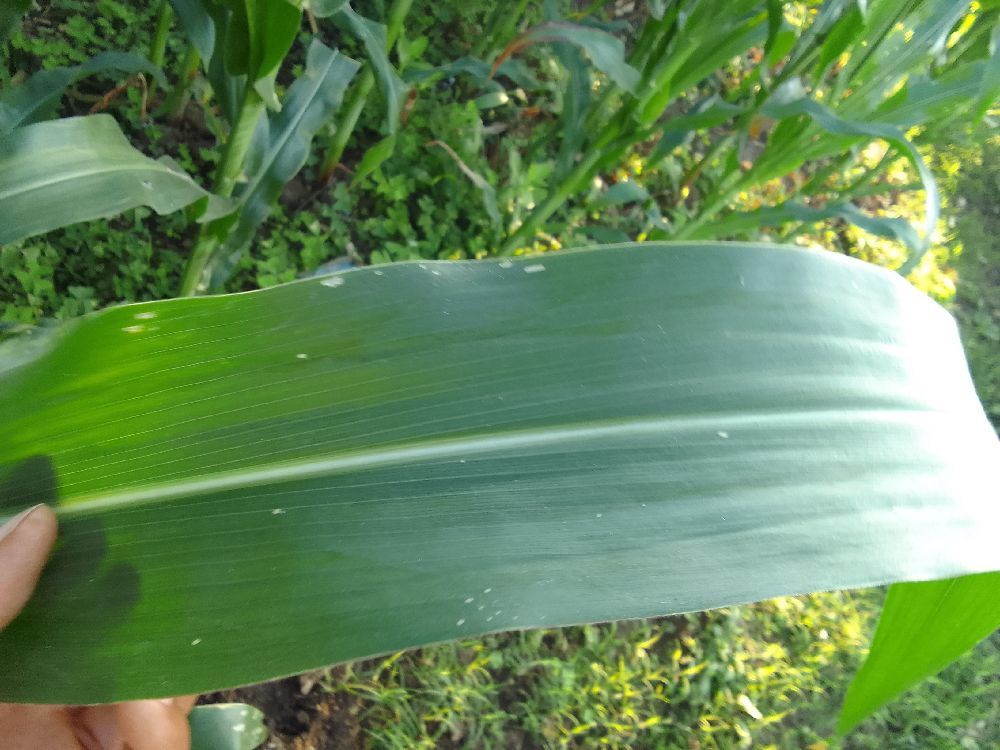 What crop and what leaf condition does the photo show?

maize, healthy
